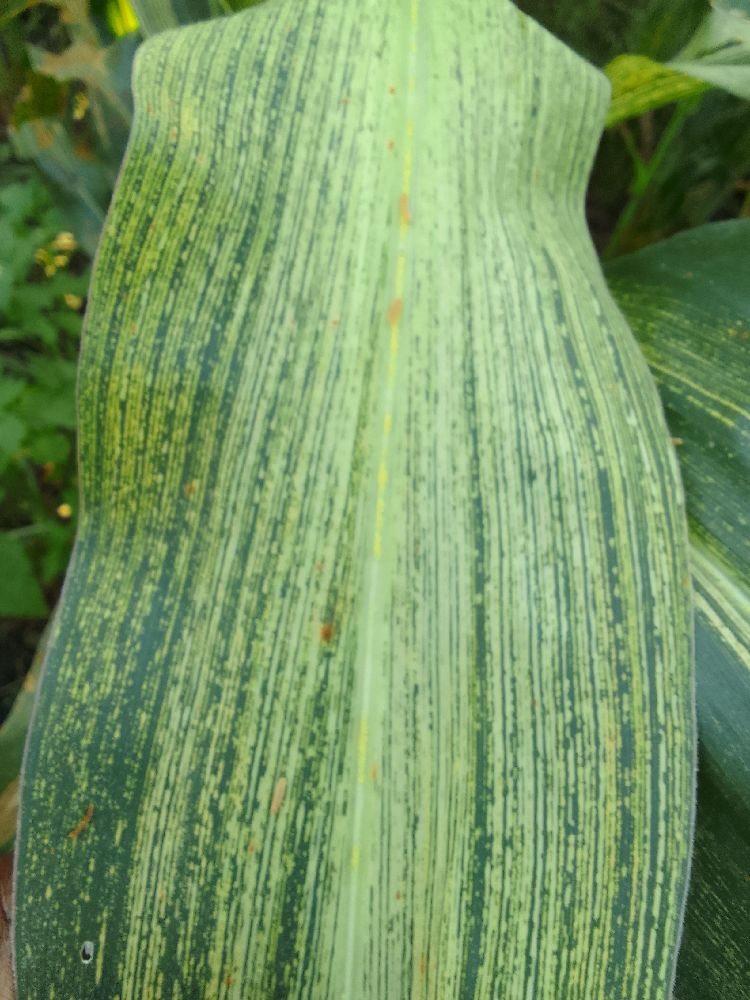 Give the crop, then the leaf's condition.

maize, maize streak virus
